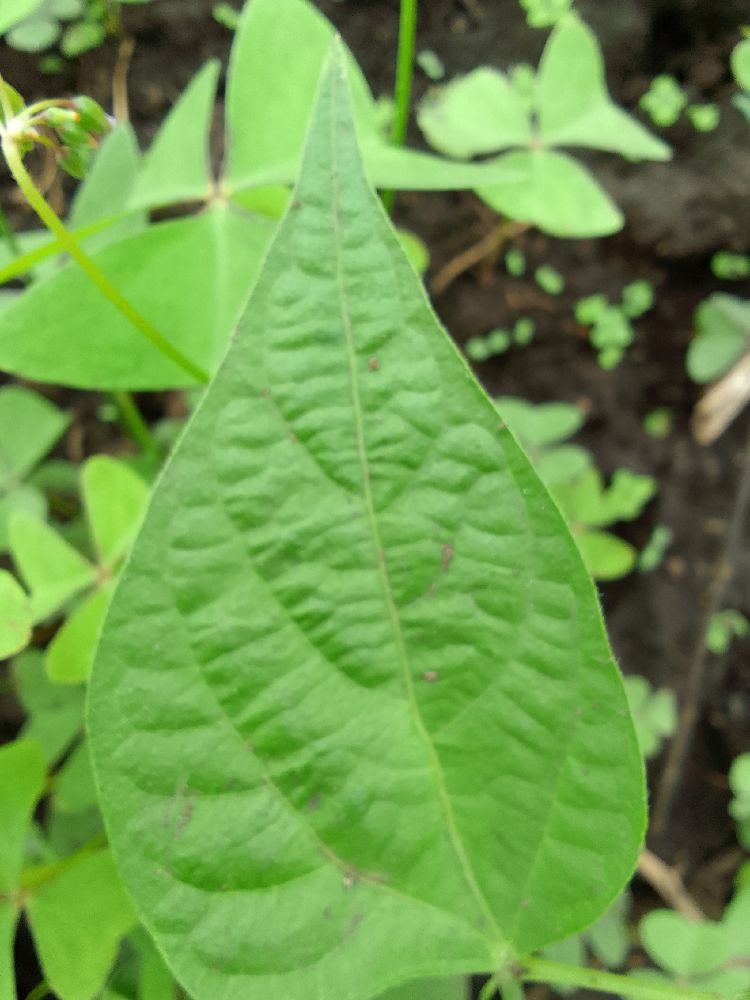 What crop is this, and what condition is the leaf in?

common bean, healthy
